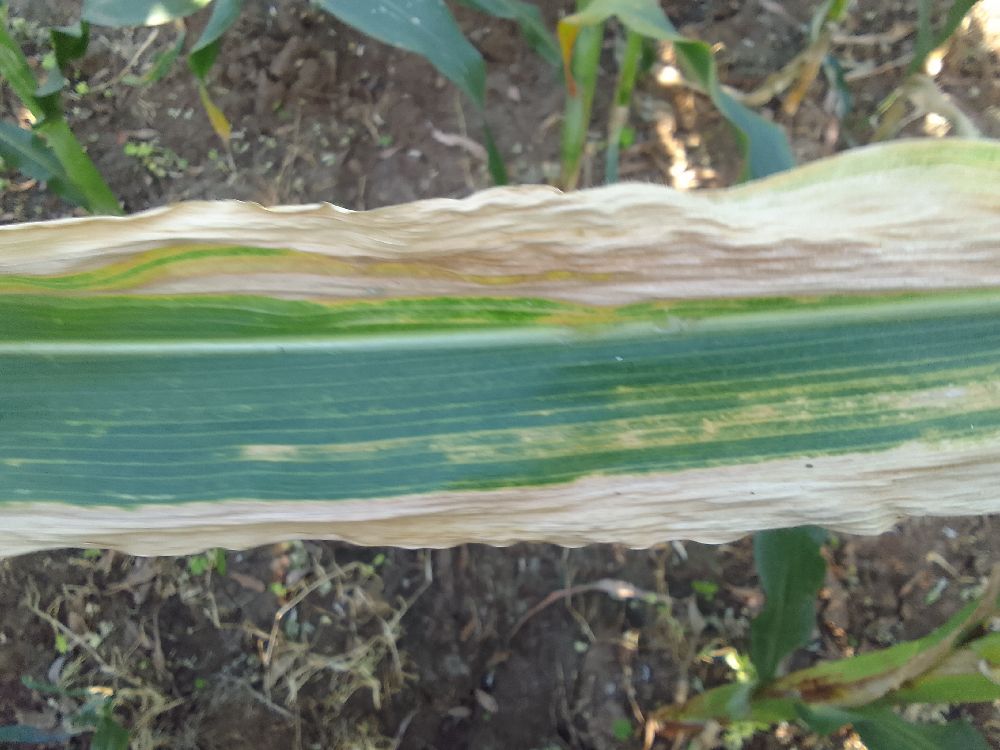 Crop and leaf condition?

maize, maize lethal necrosis
